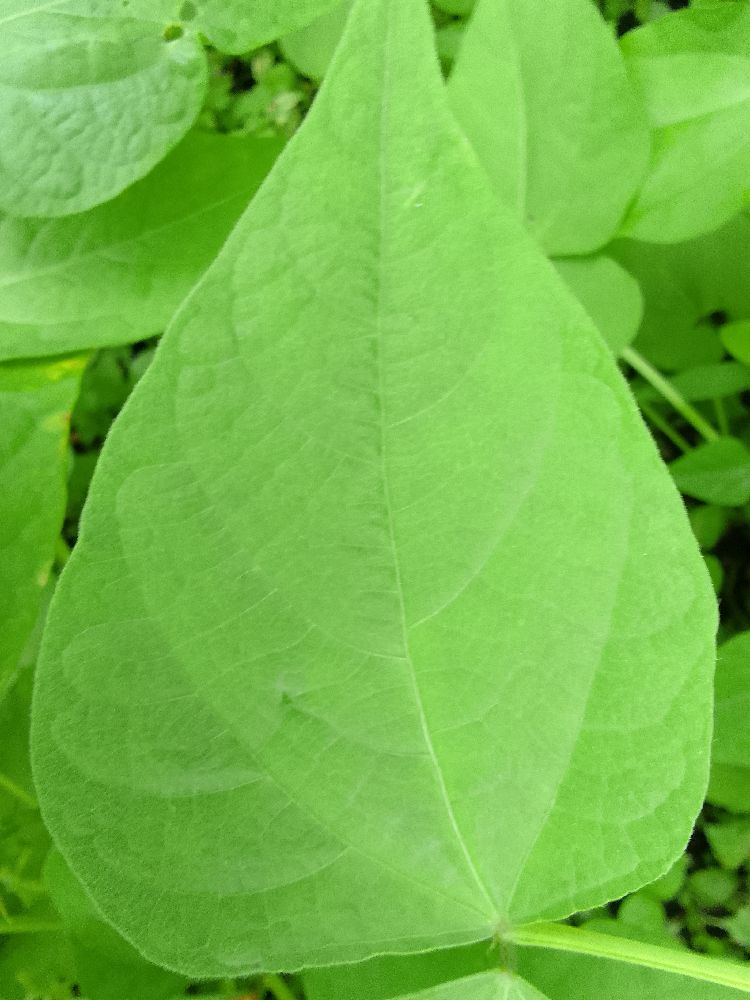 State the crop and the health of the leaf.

common bean, healthy
